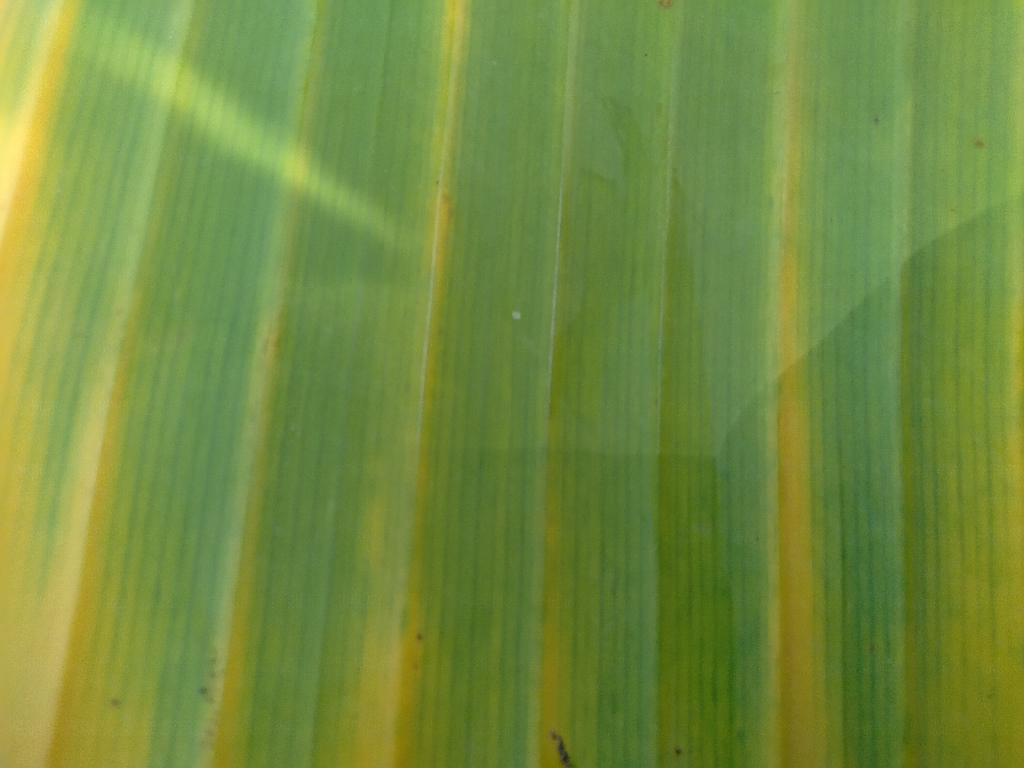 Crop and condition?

banana, fusarium wilt race 1
